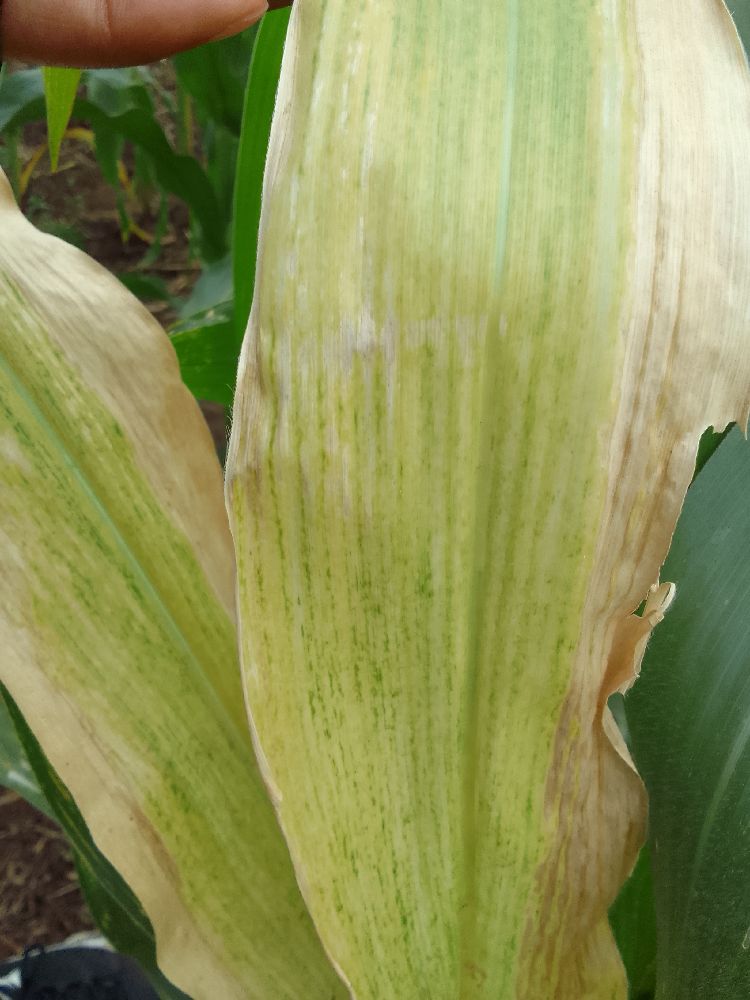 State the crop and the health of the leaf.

maize, maize lethal necrosis
